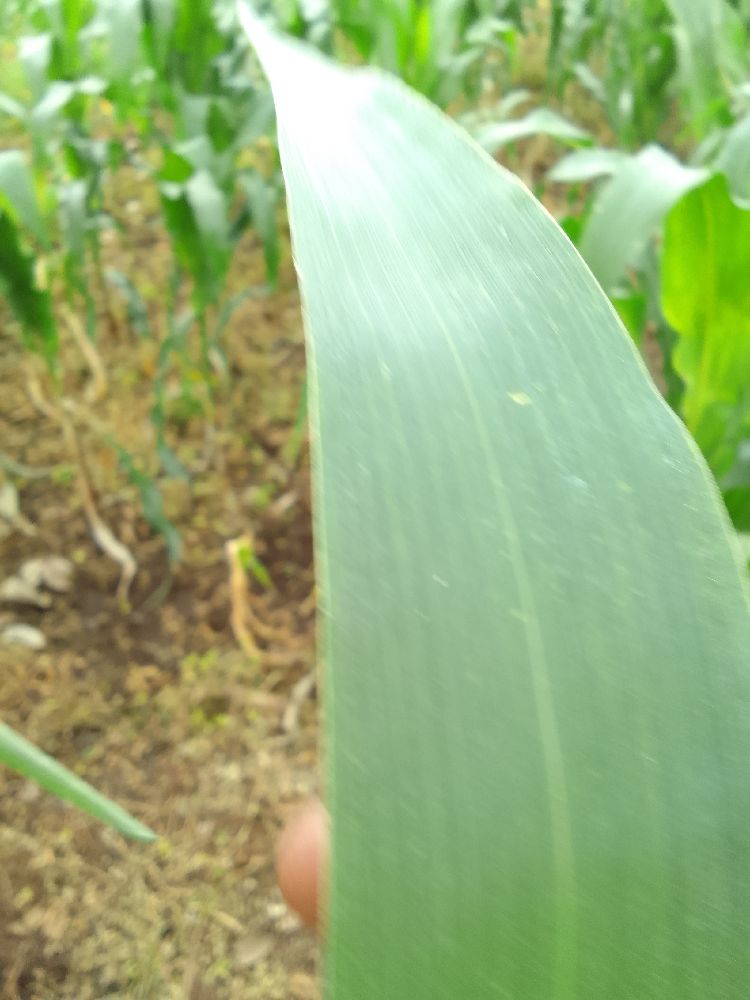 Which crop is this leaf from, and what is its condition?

maize, healthy
